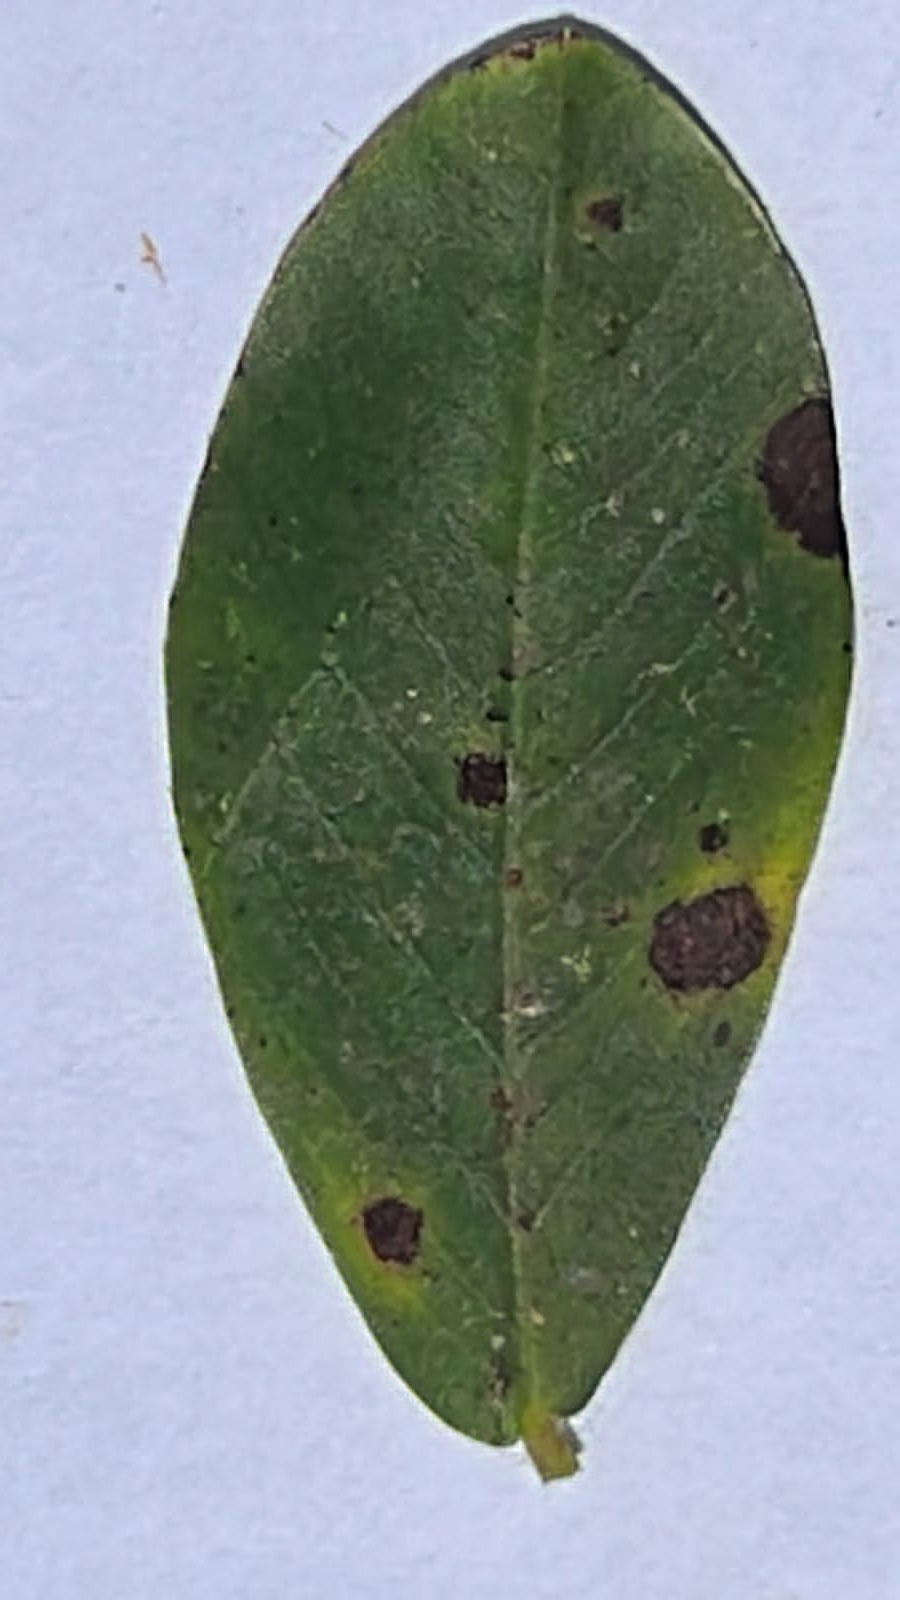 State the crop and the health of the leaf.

peanut, passalora arachidicola
